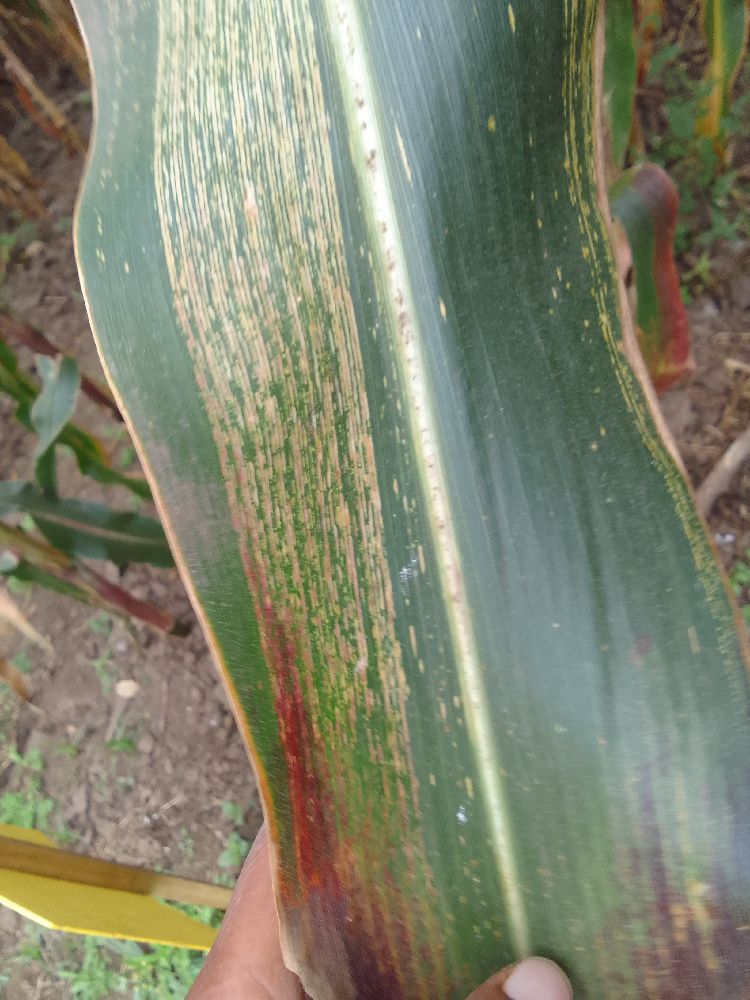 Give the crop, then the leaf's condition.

maize, maize streak virus
